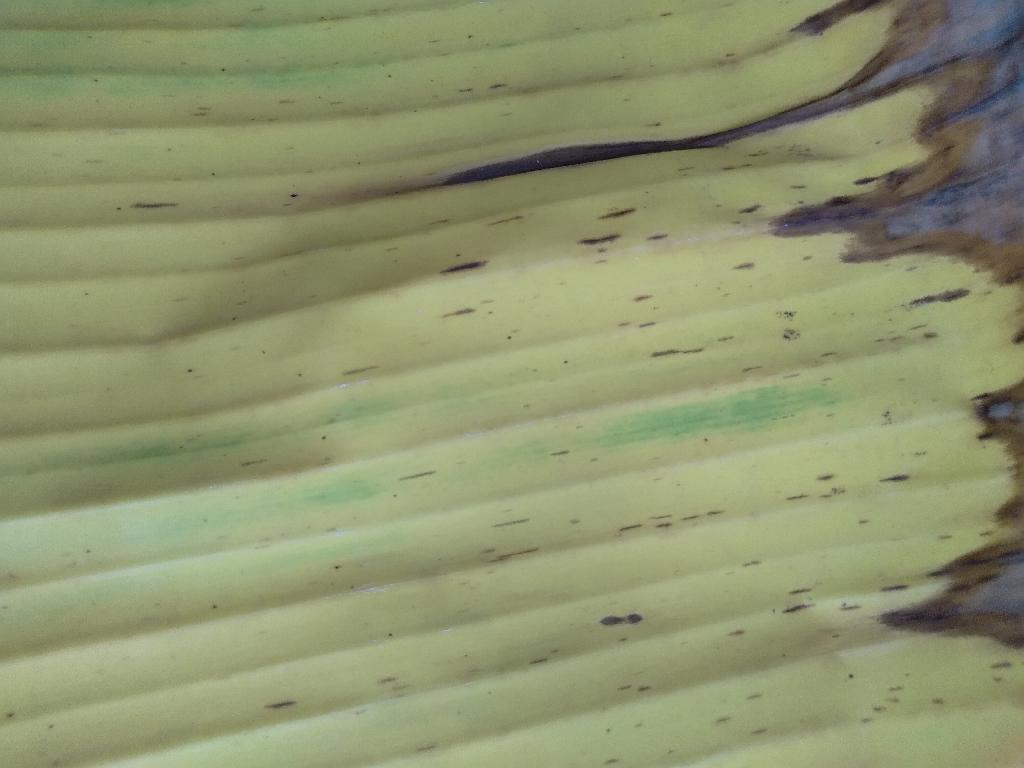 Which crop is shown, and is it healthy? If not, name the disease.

banana, fusarium wilt race 1
